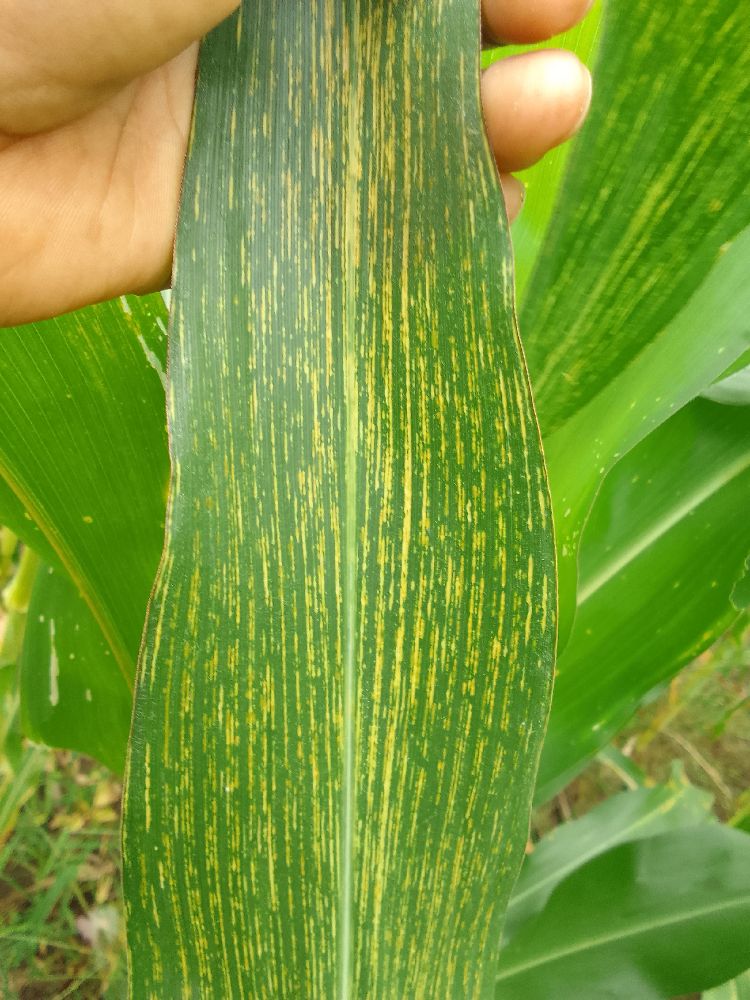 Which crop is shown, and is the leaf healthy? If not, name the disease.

maize, maize streak virus
